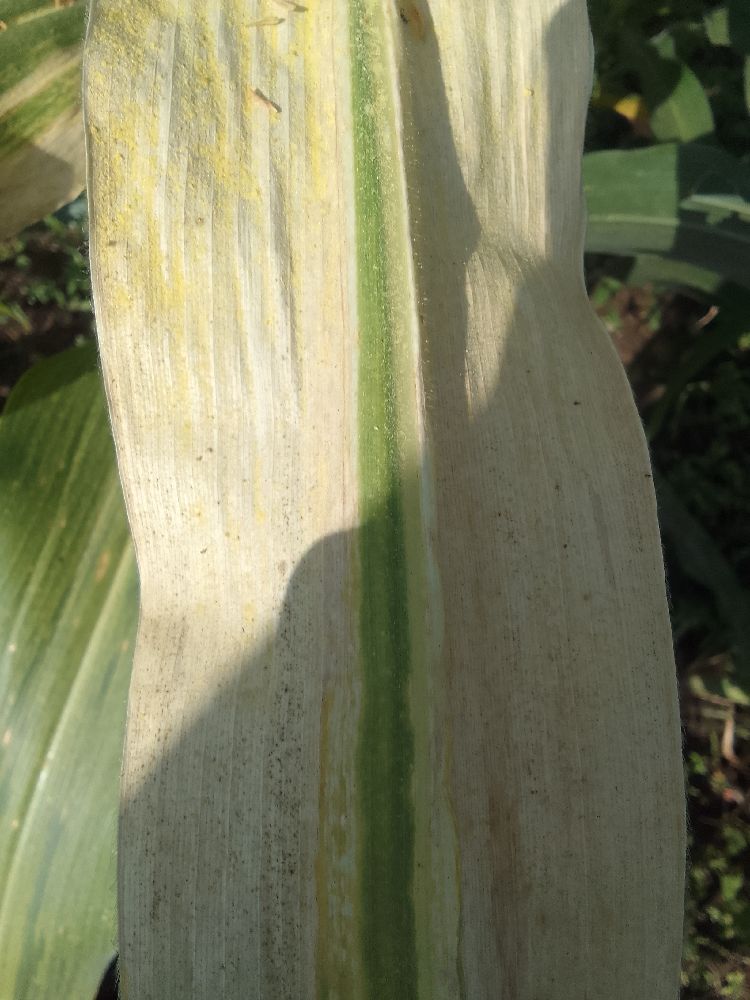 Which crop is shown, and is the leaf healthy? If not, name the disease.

maize, maize lethal necrosis
